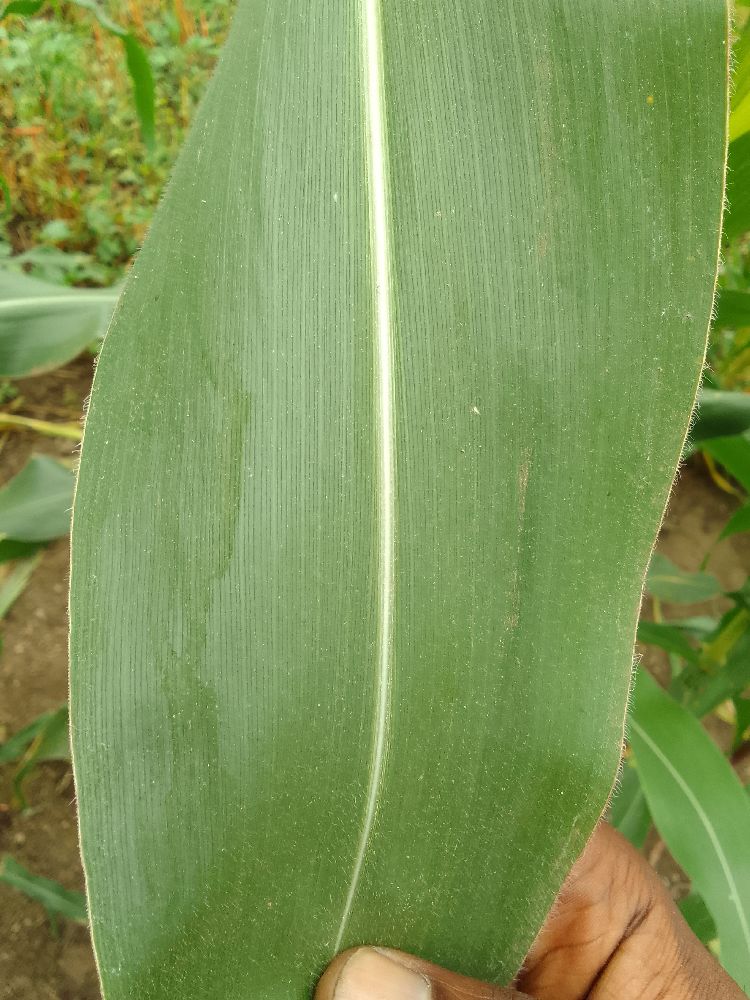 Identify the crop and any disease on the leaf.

maize, healthy
